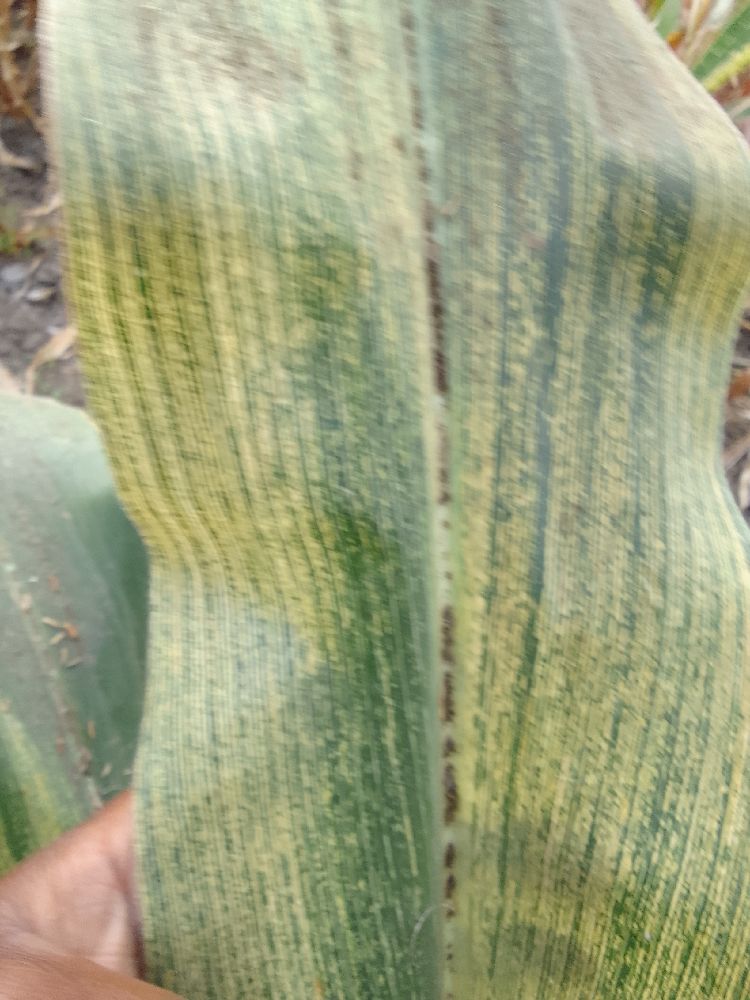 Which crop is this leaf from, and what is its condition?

maize, maize streak virus
